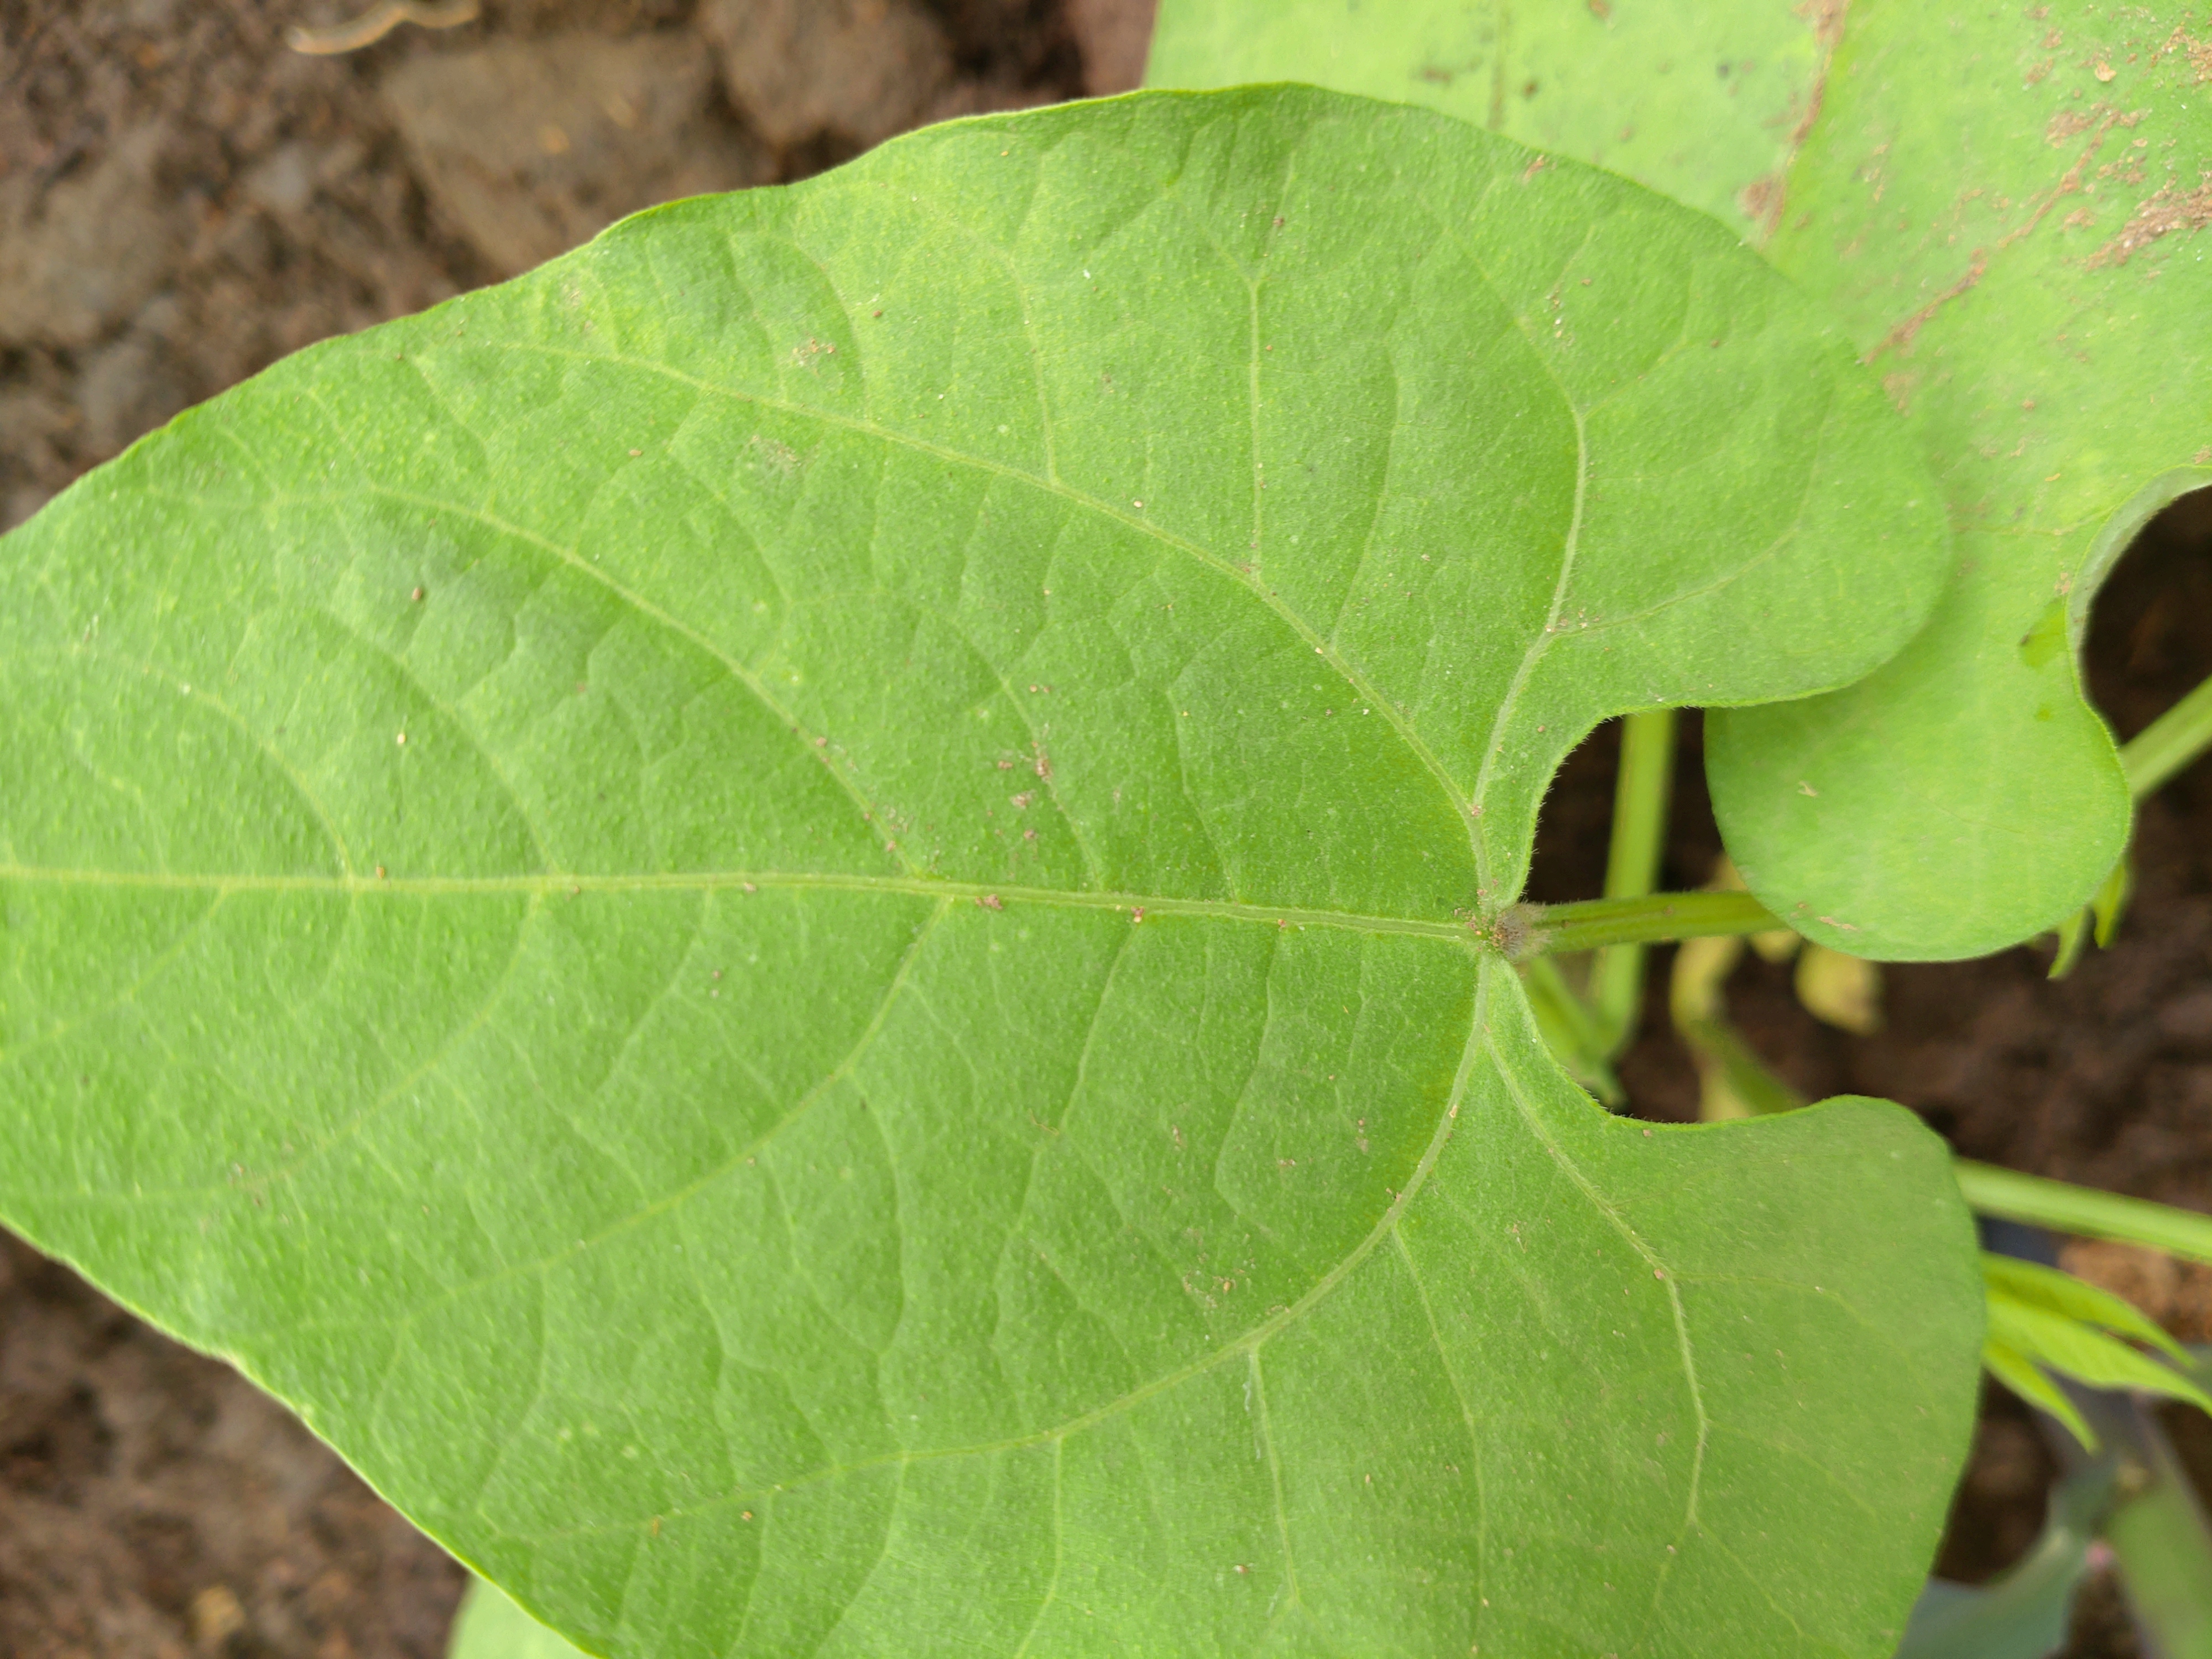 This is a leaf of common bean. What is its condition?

healthy
